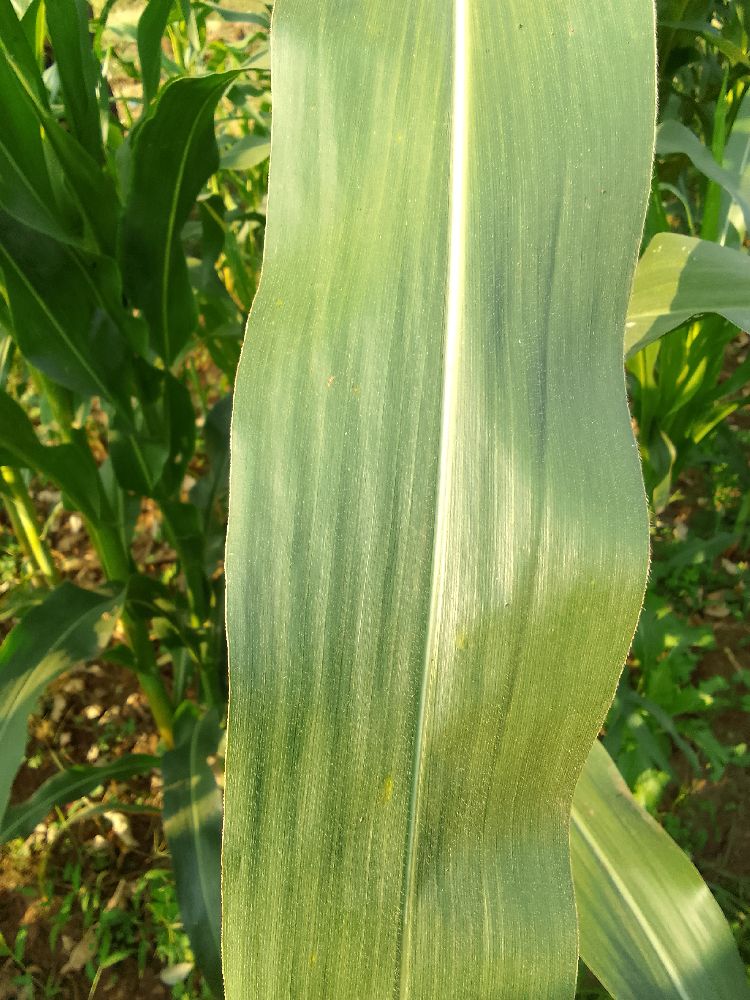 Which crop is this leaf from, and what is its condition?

maize, healthy
